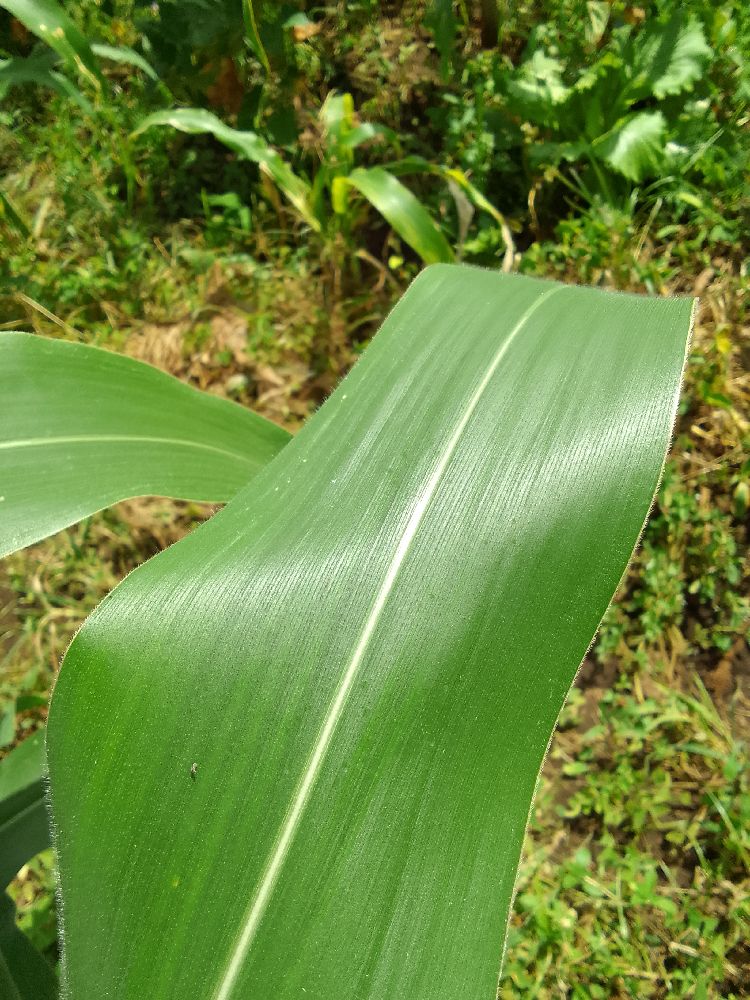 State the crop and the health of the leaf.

maize, healthy
